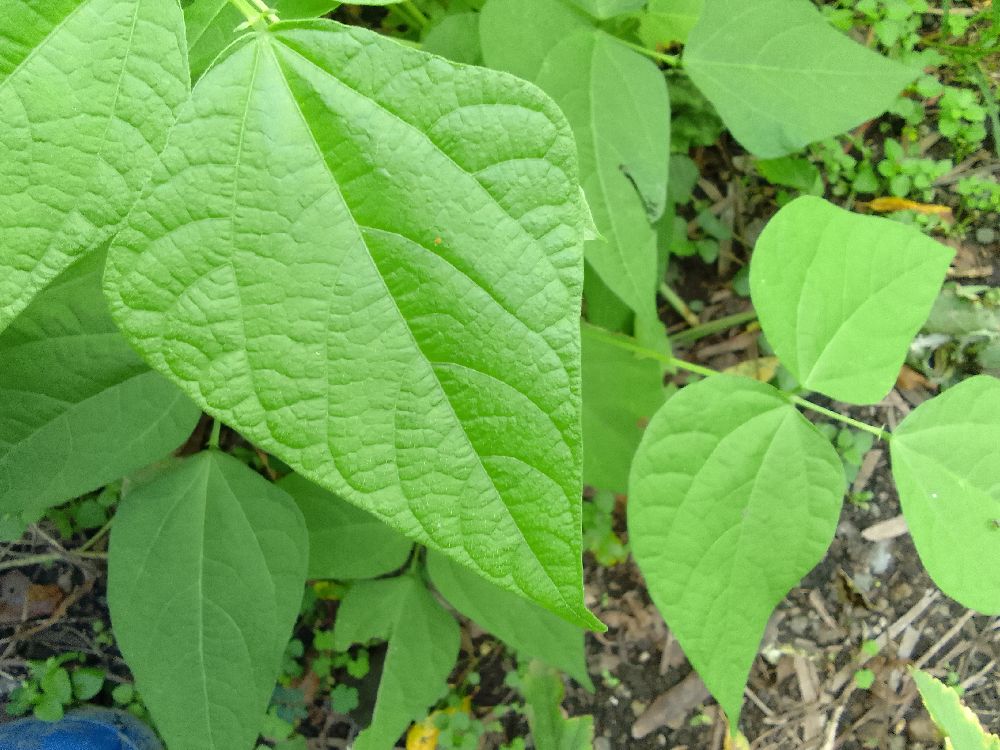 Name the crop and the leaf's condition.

common bean, healthy
